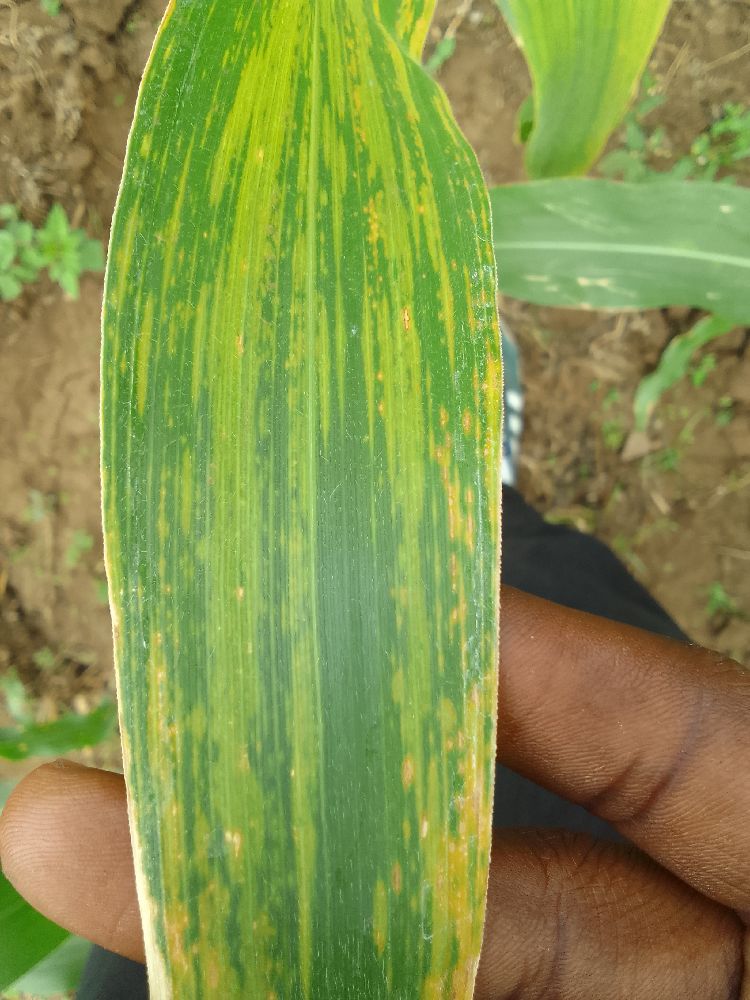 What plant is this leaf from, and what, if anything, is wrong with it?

maize, maize lethal necrosis
